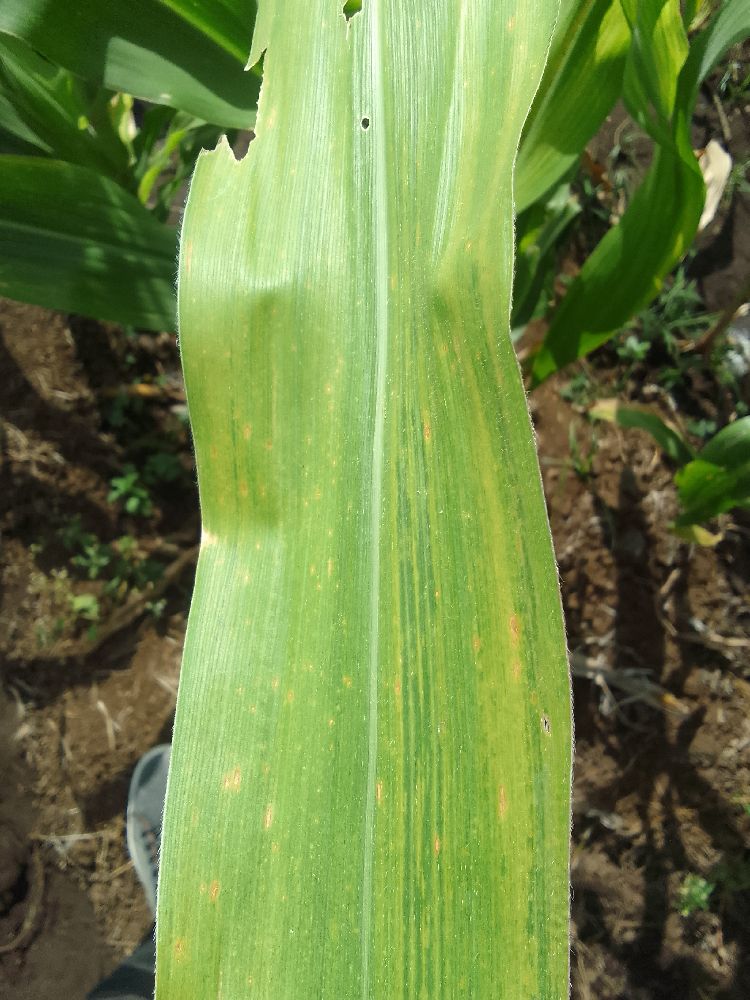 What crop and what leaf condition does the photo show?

maize, maize lethal necrosis
